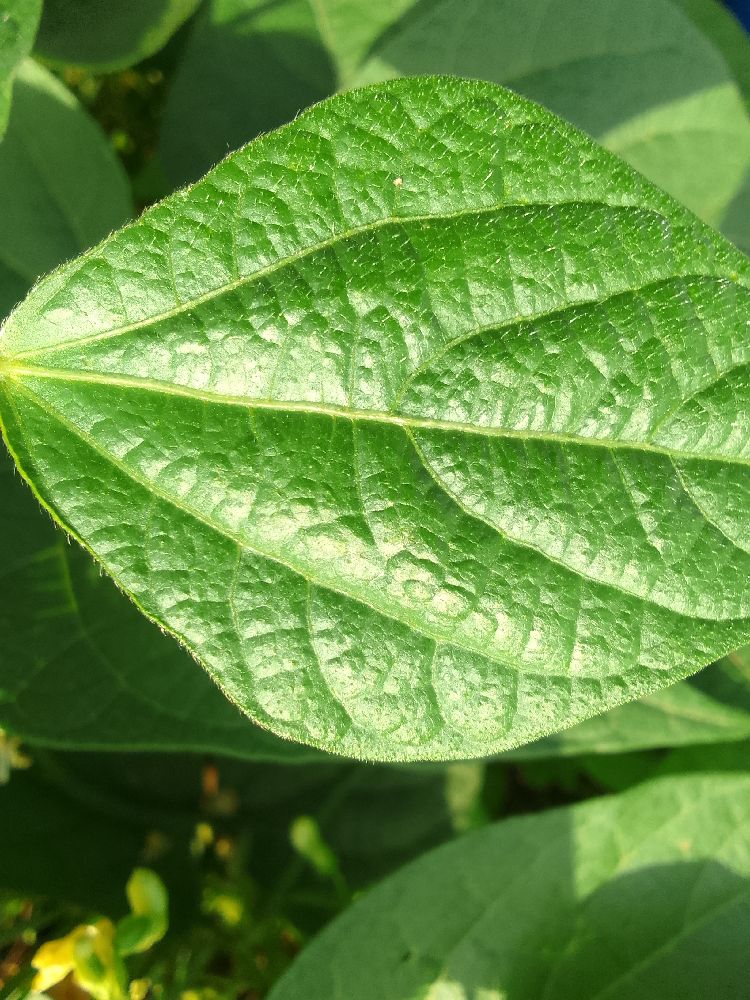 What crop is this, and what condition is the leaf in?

common bean, healthy
